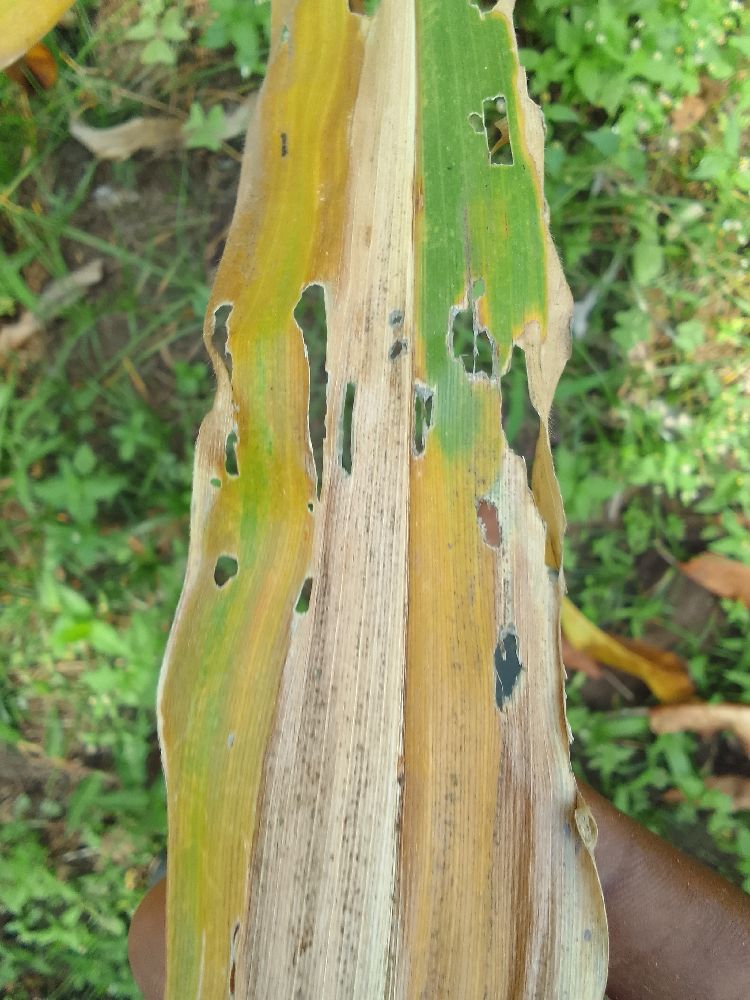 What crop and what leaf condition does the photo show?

maize, maize lethal necrosis
